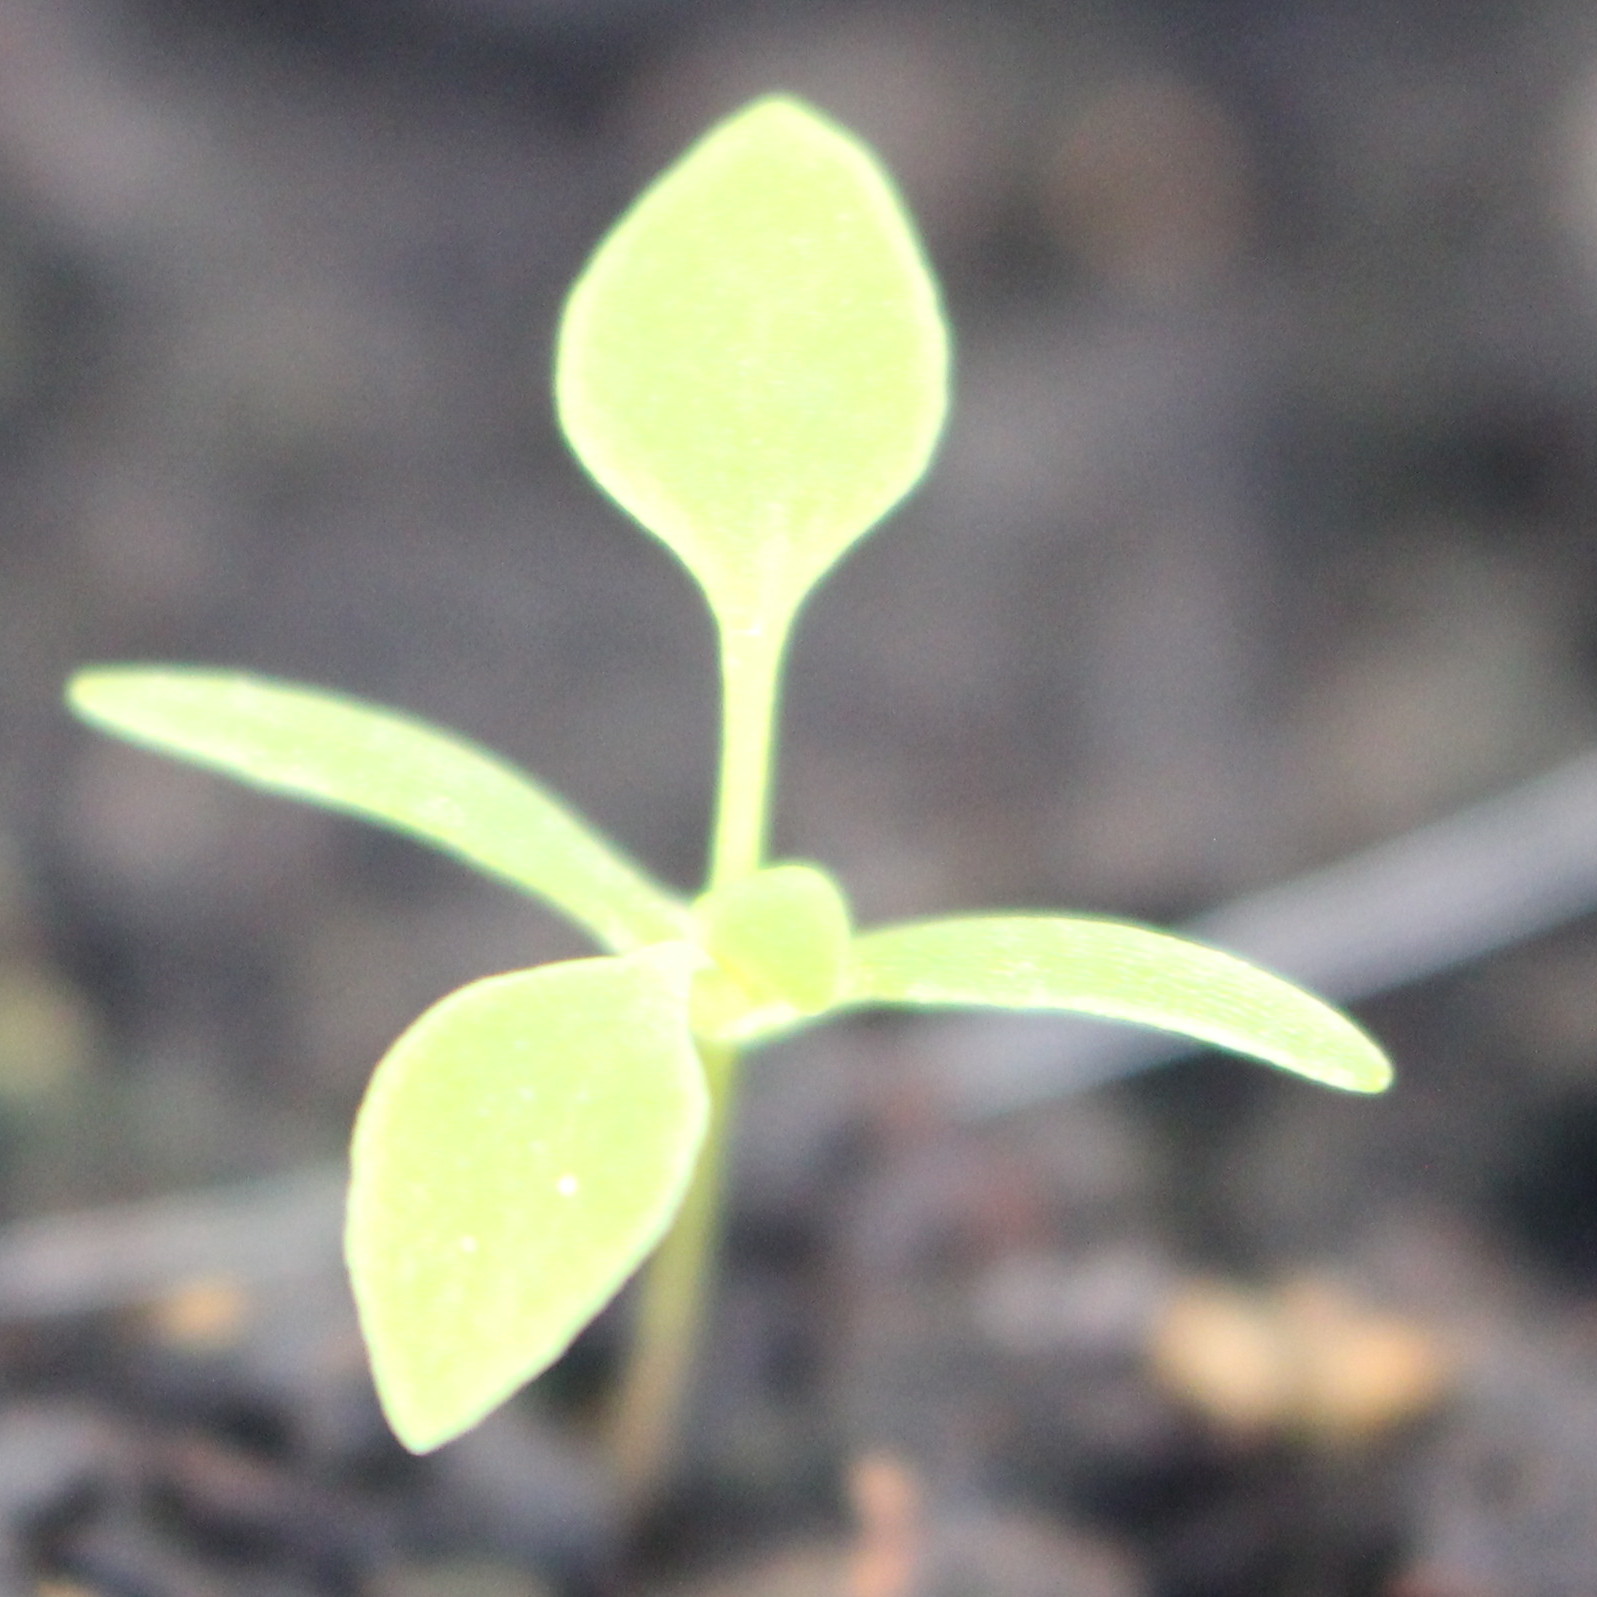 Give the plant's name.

Papaver rhoeas
